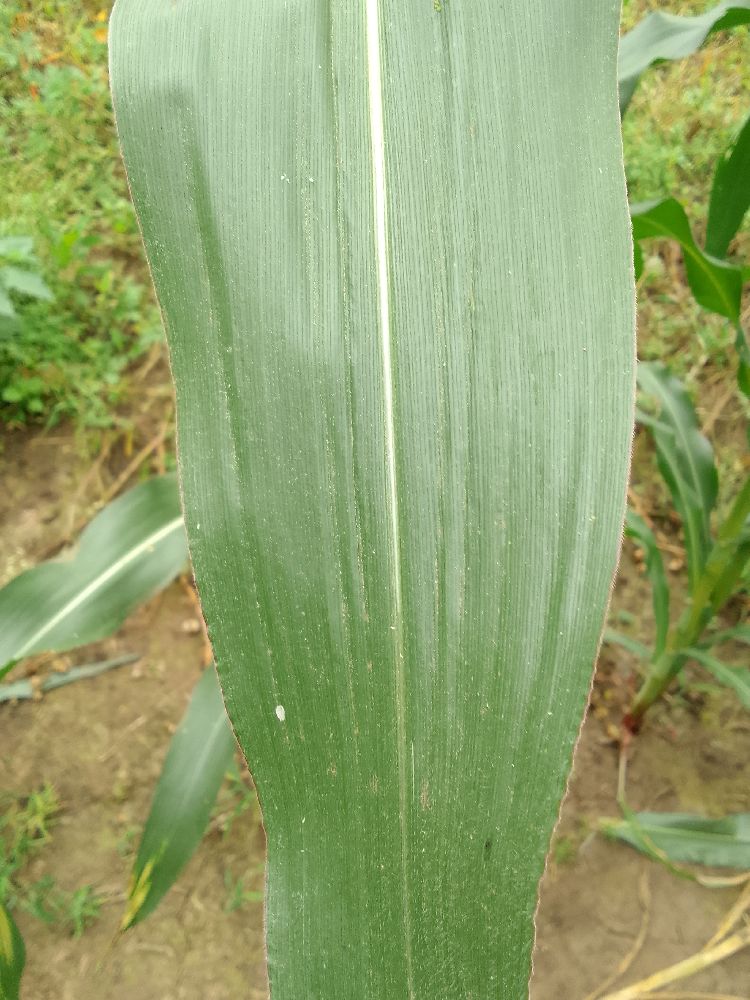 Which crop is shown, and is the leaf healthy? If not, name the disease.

maize, healthy
